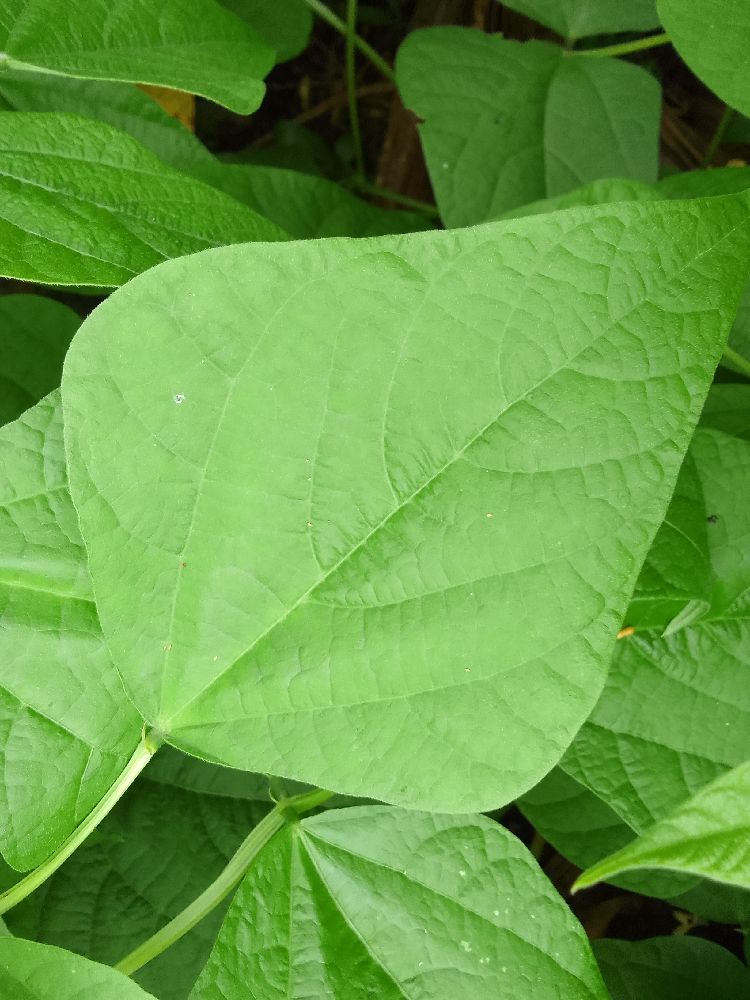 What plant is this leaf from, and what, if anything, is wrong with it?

common bean, healthy
